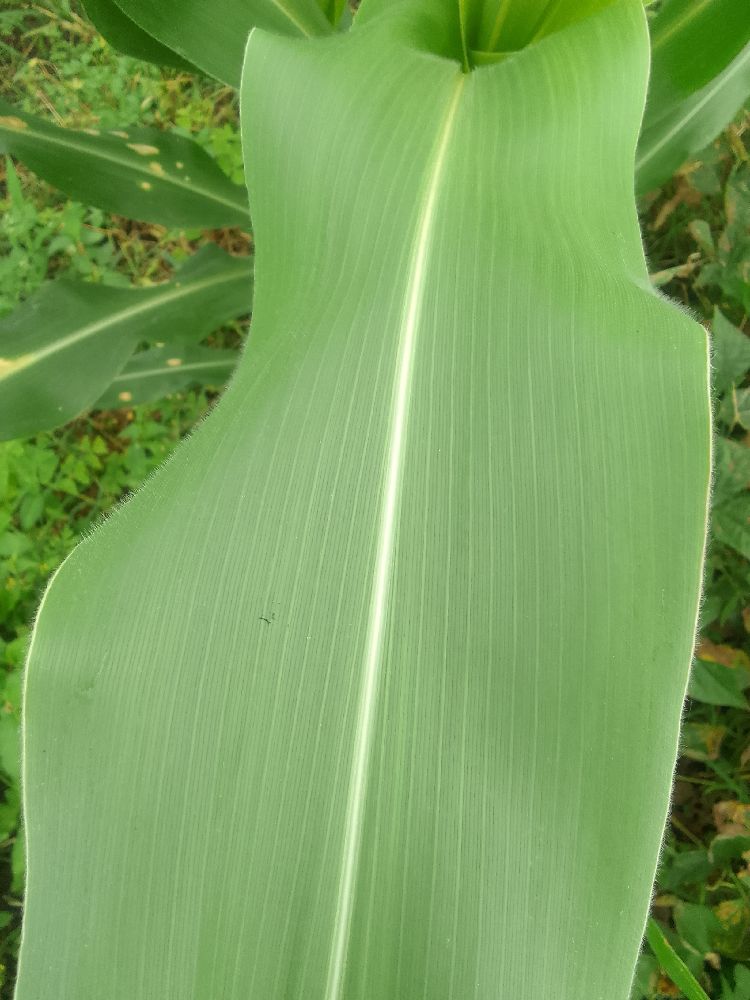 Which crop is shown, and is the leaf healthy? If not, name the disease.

maize, healthy
